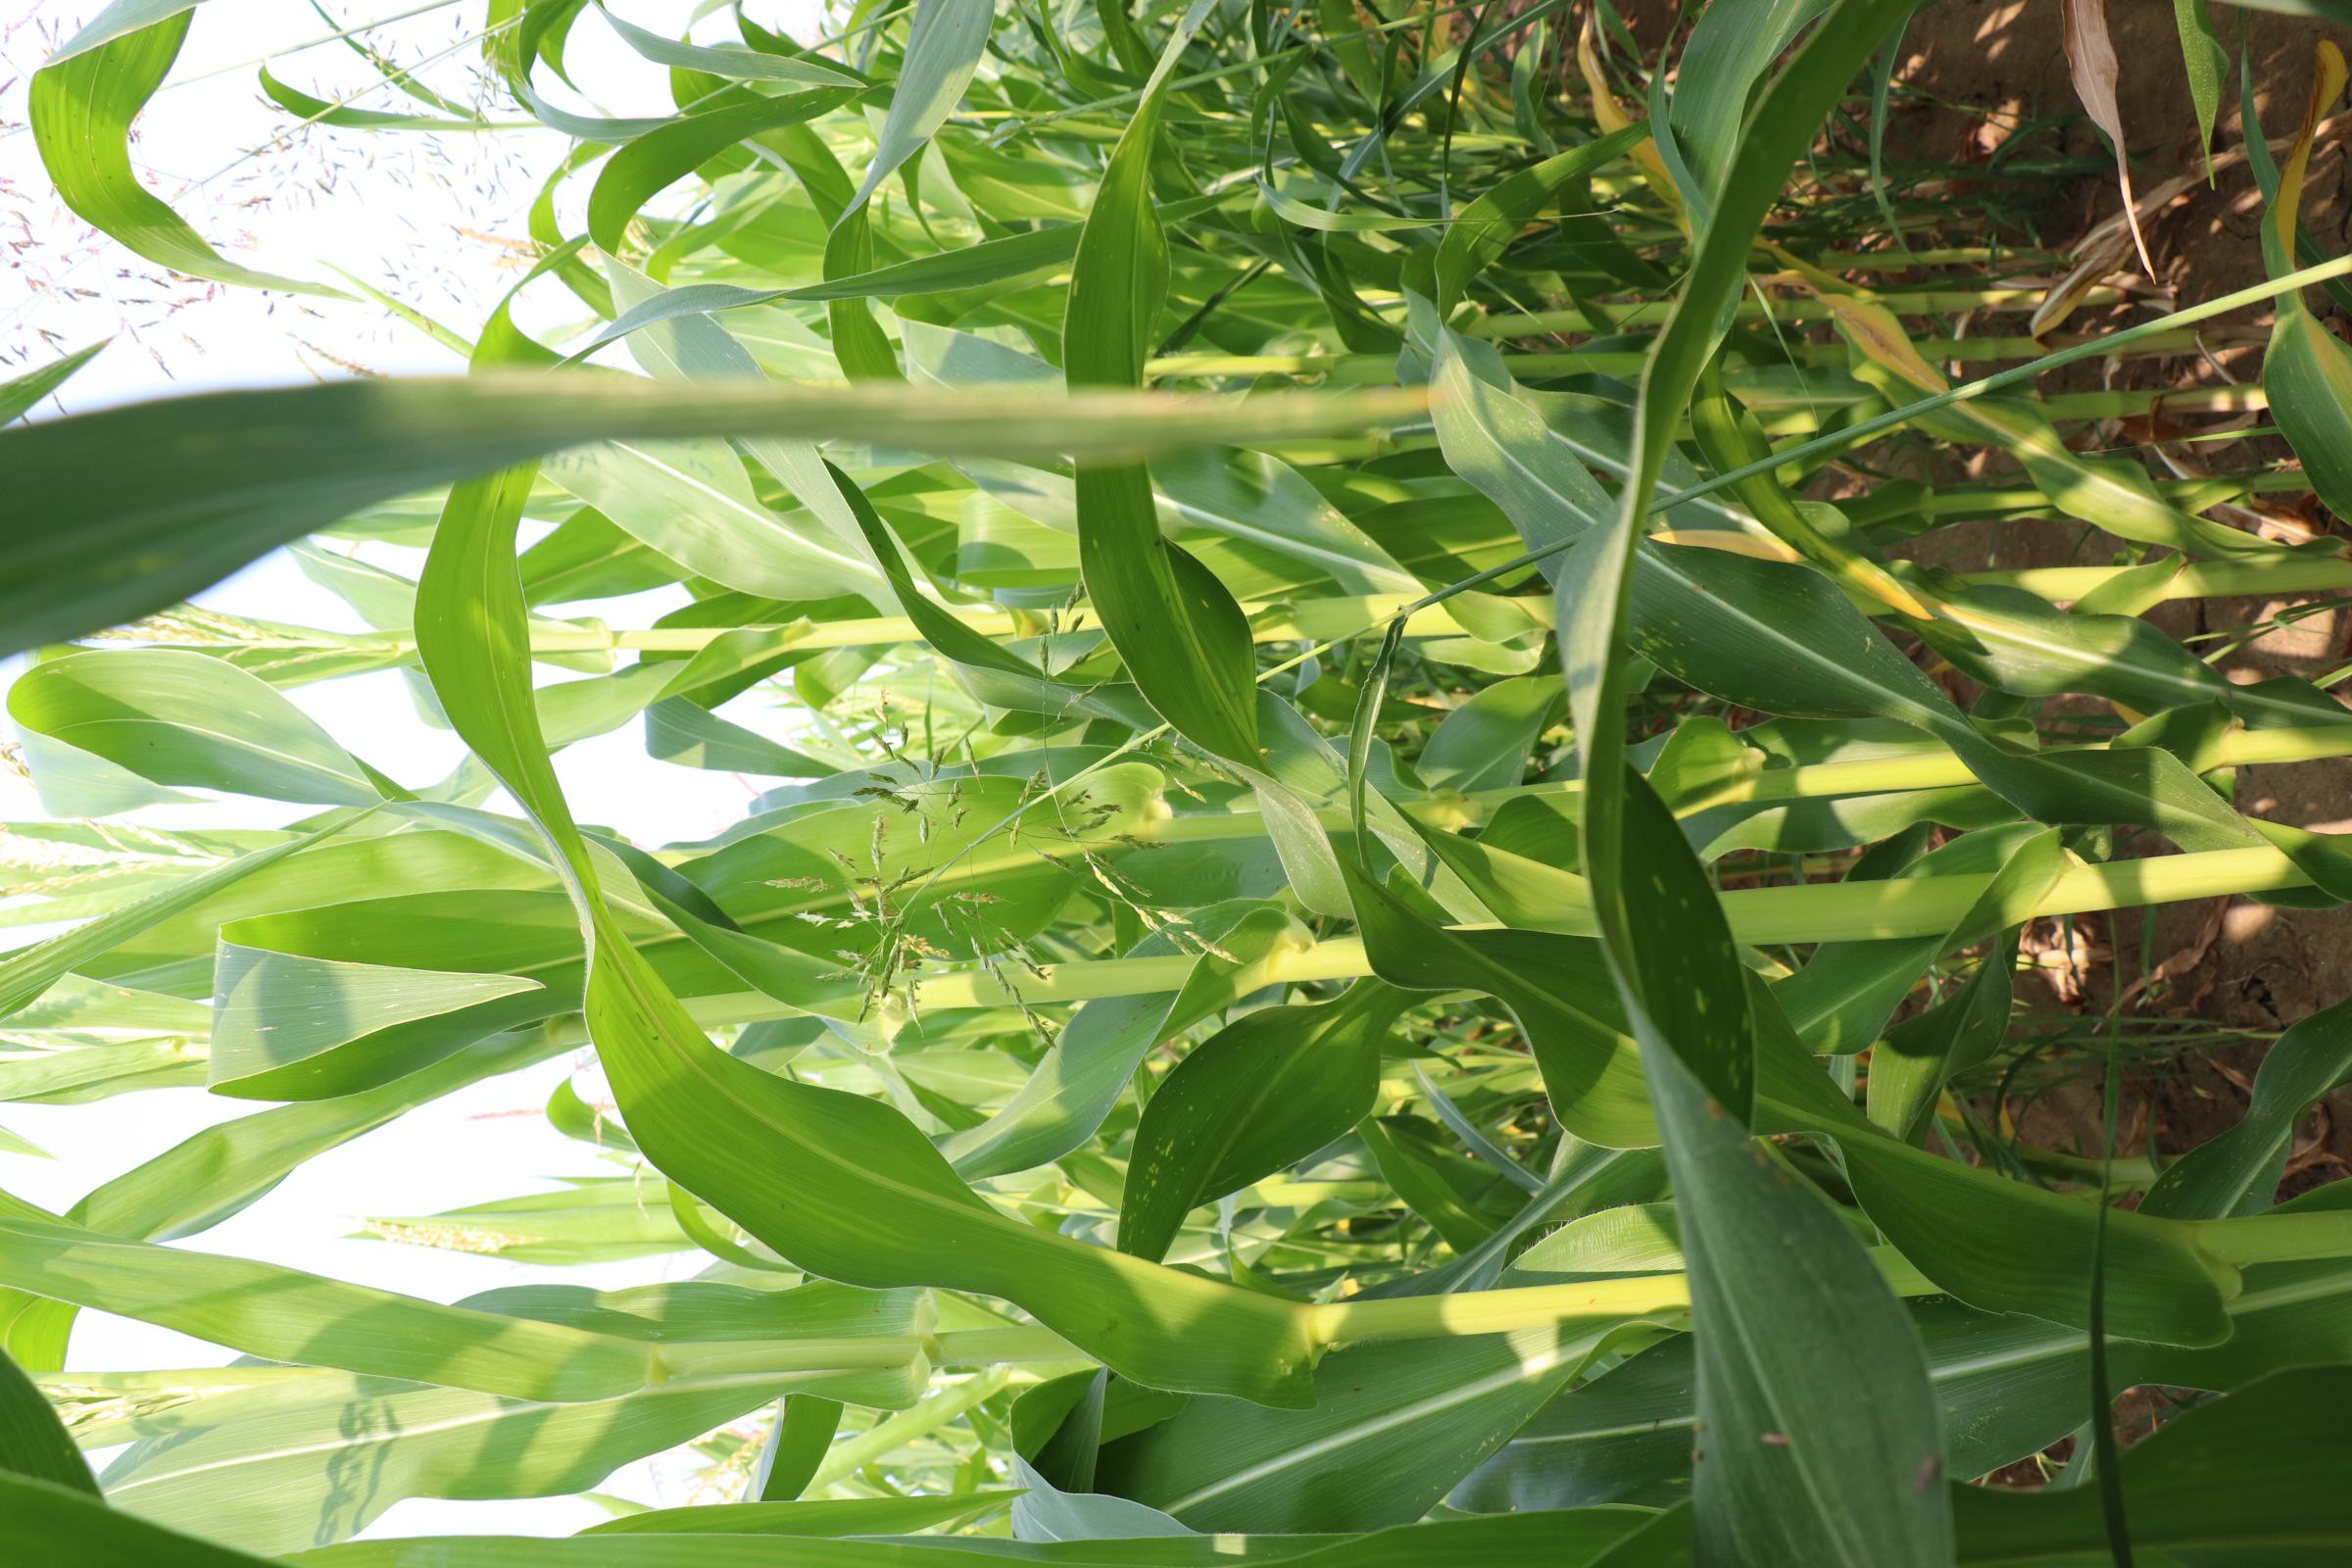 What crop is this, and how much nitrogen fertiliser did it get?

maize, no added nitrogen
